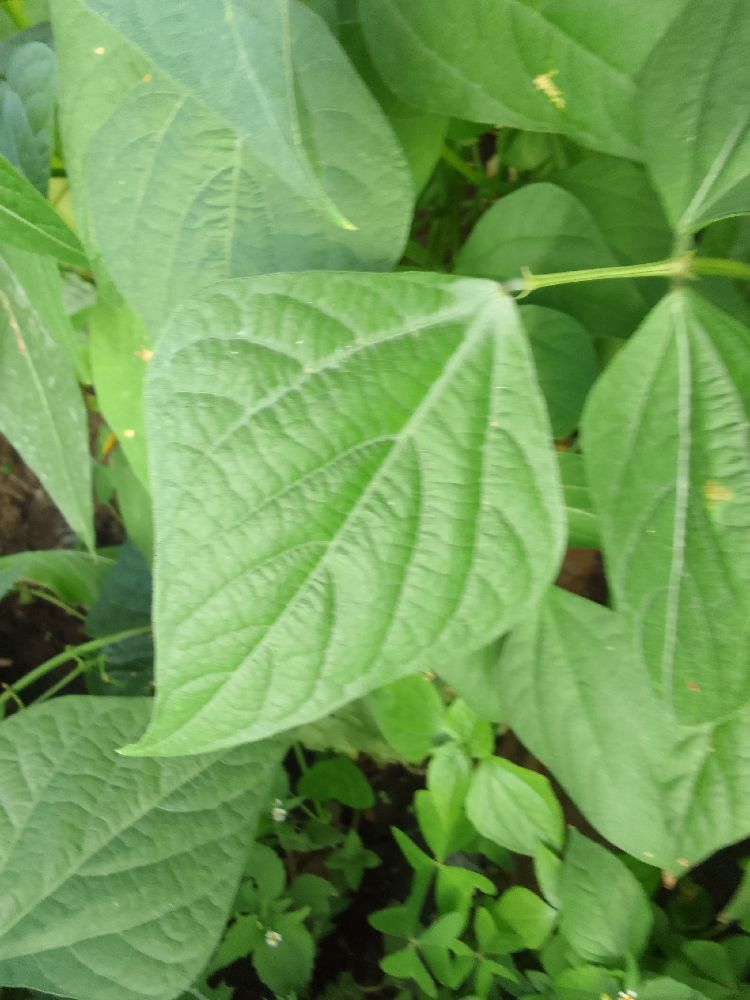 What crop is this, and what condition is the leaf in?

common bean, healthy
